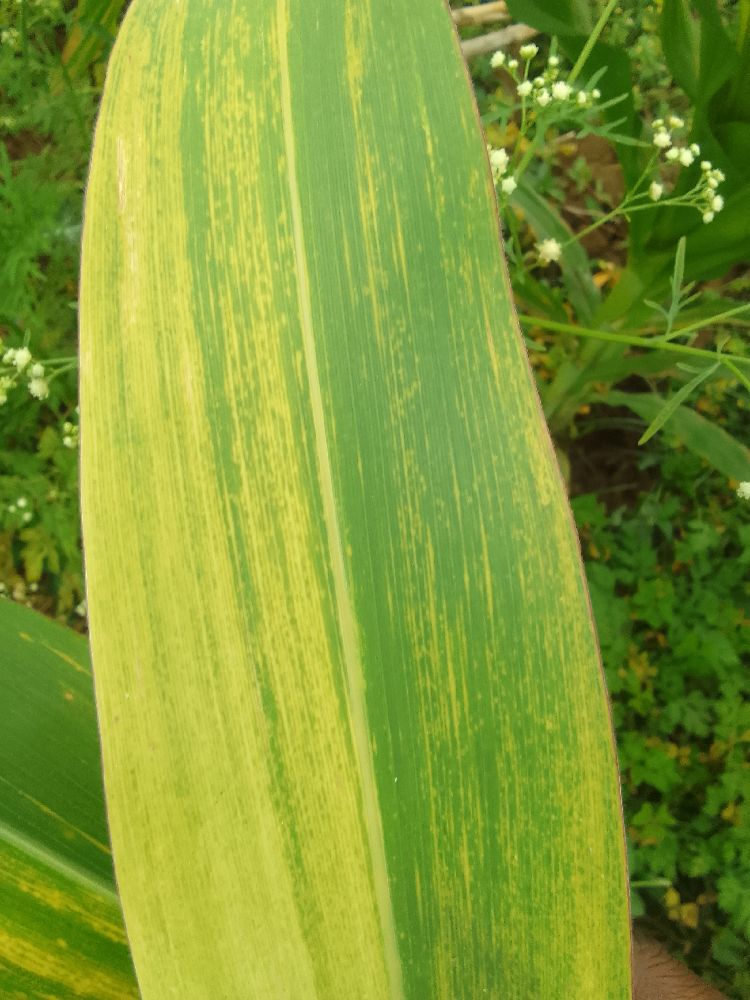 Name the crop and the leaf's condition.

maize, maize lethal necrosis
